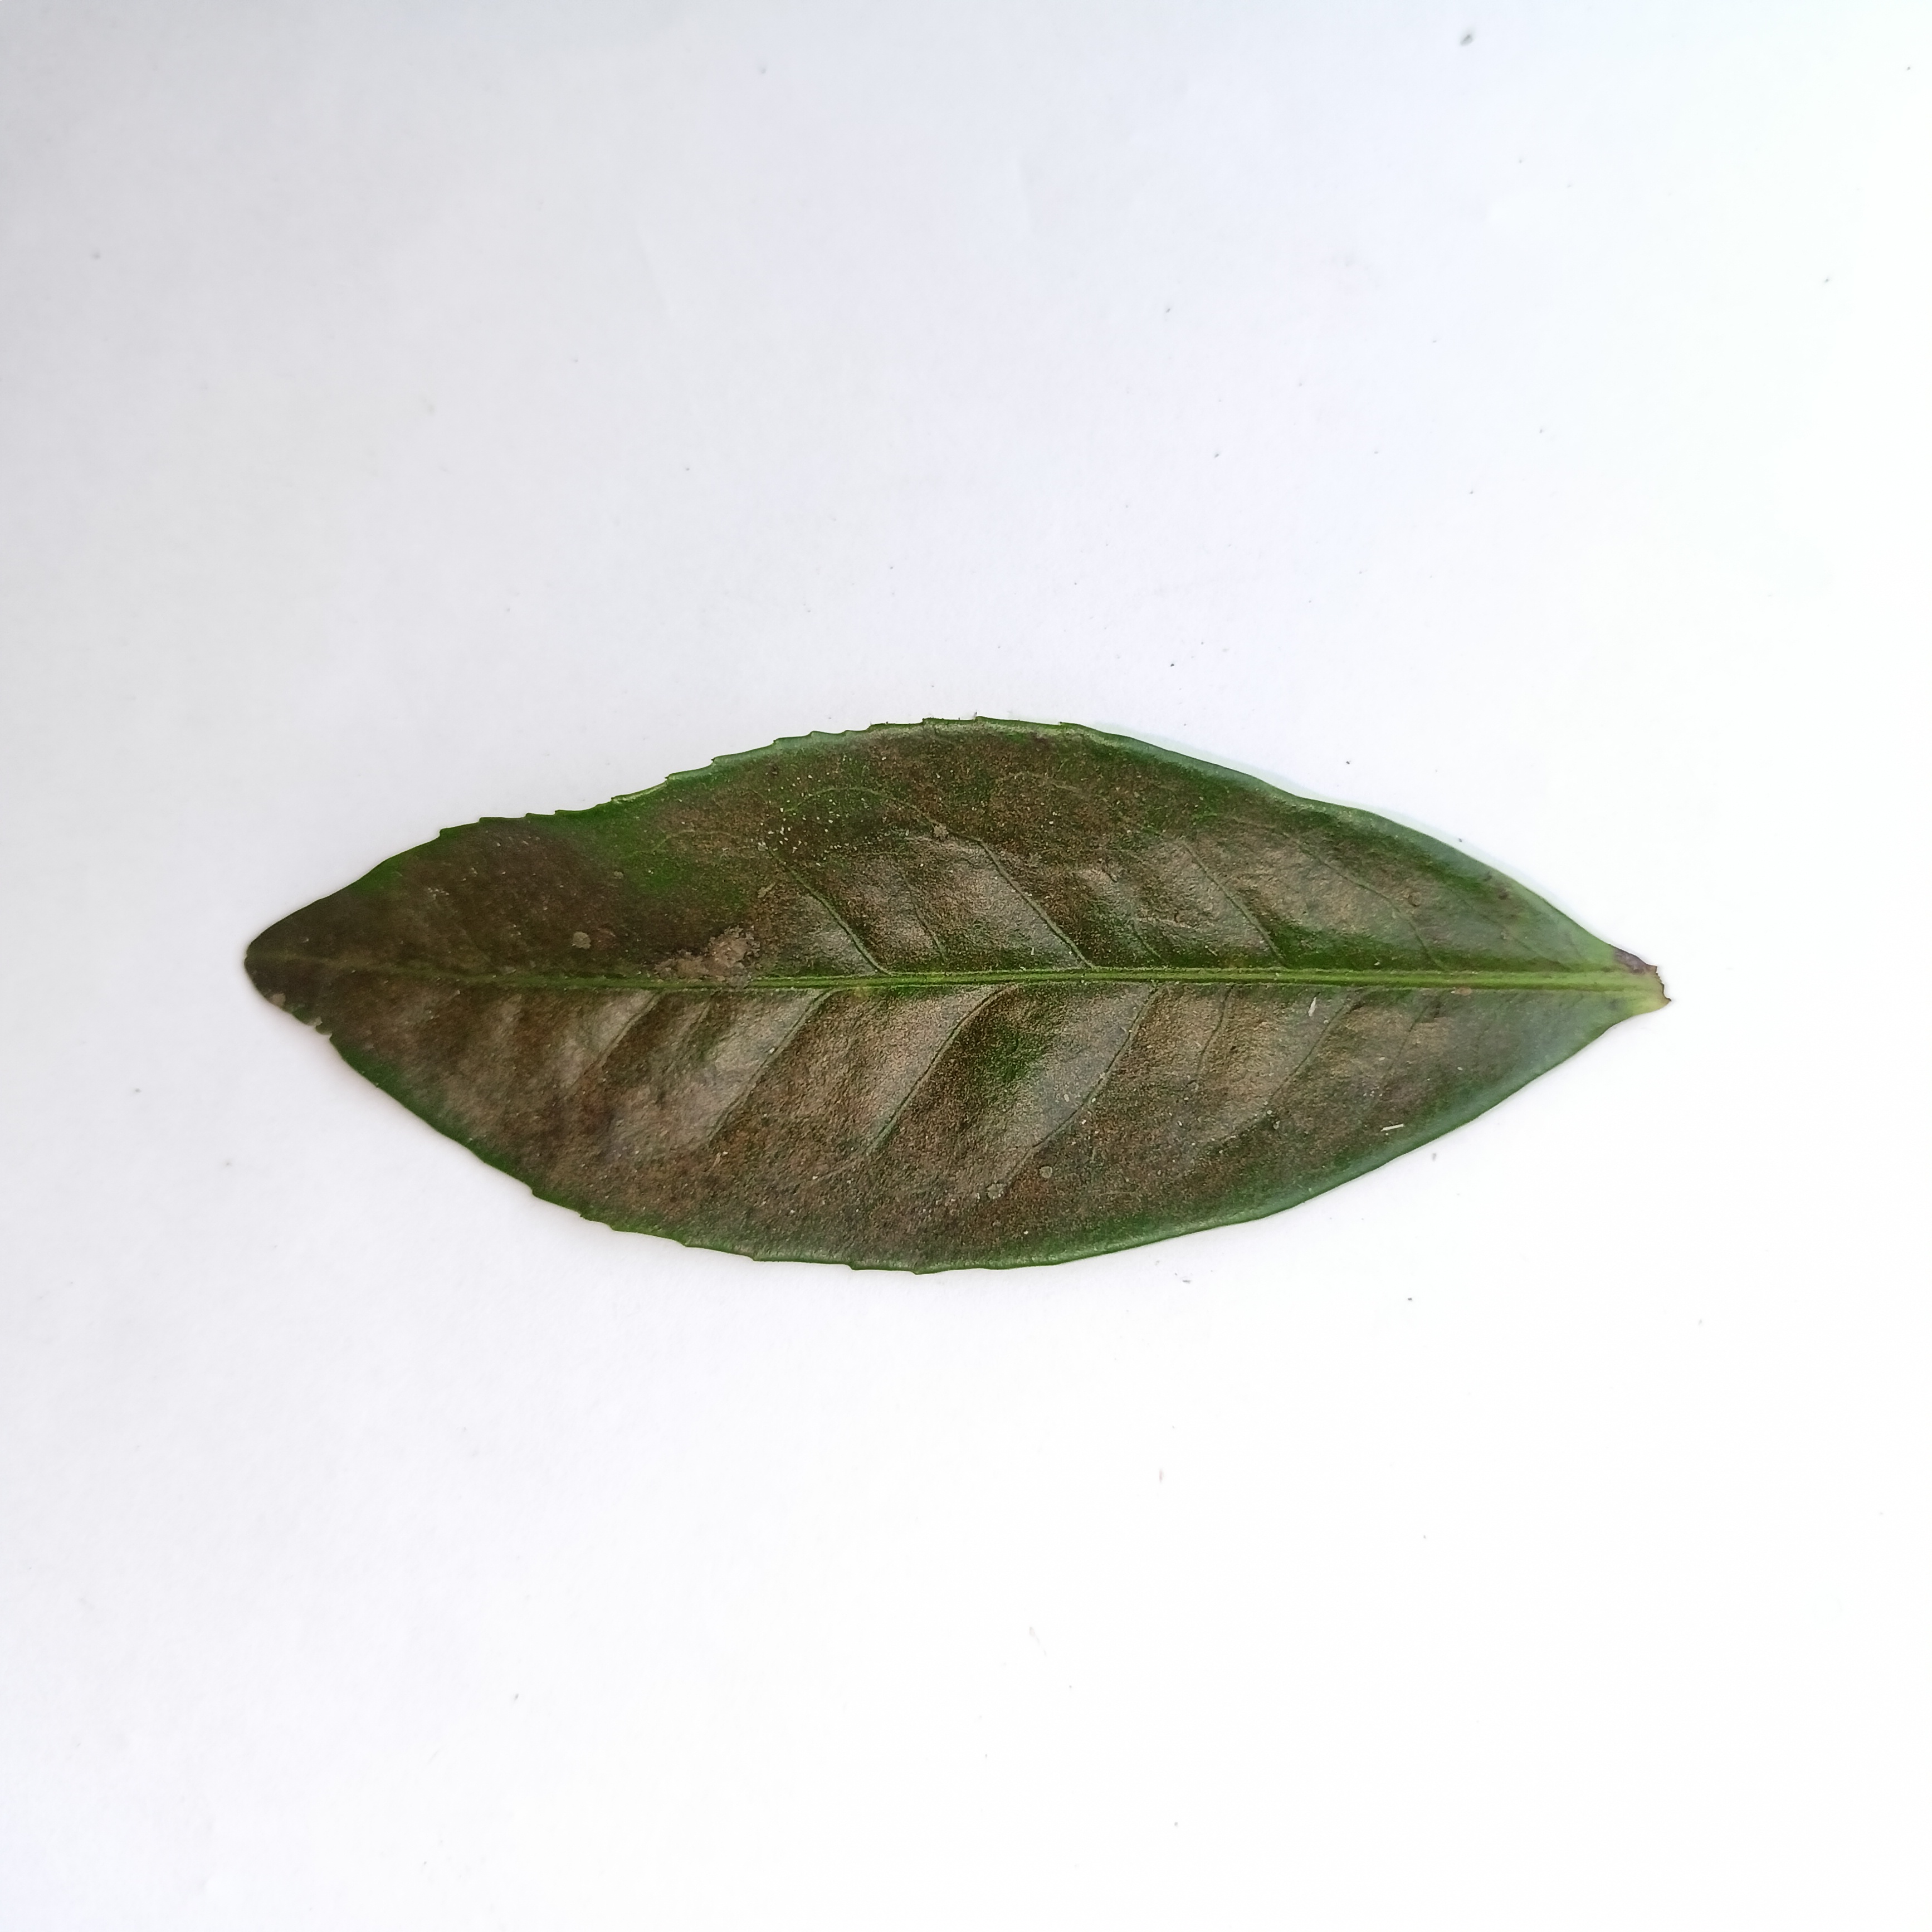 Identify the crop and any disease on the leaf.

tea, red rust
